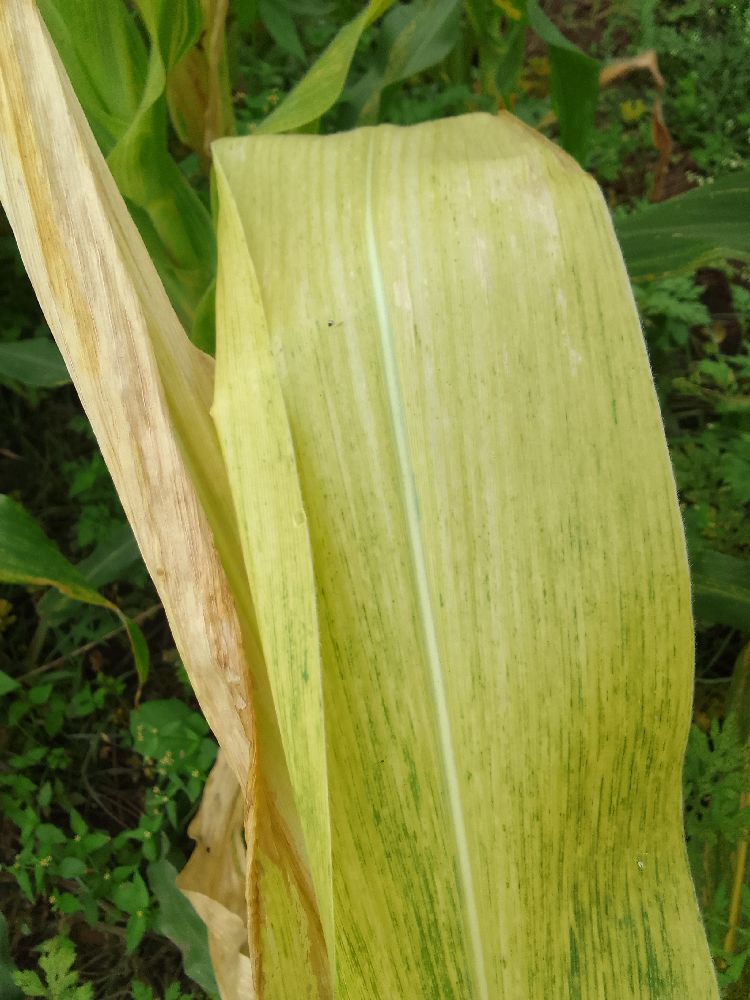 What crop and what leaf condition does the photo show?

maize, maize lethal necrosis
